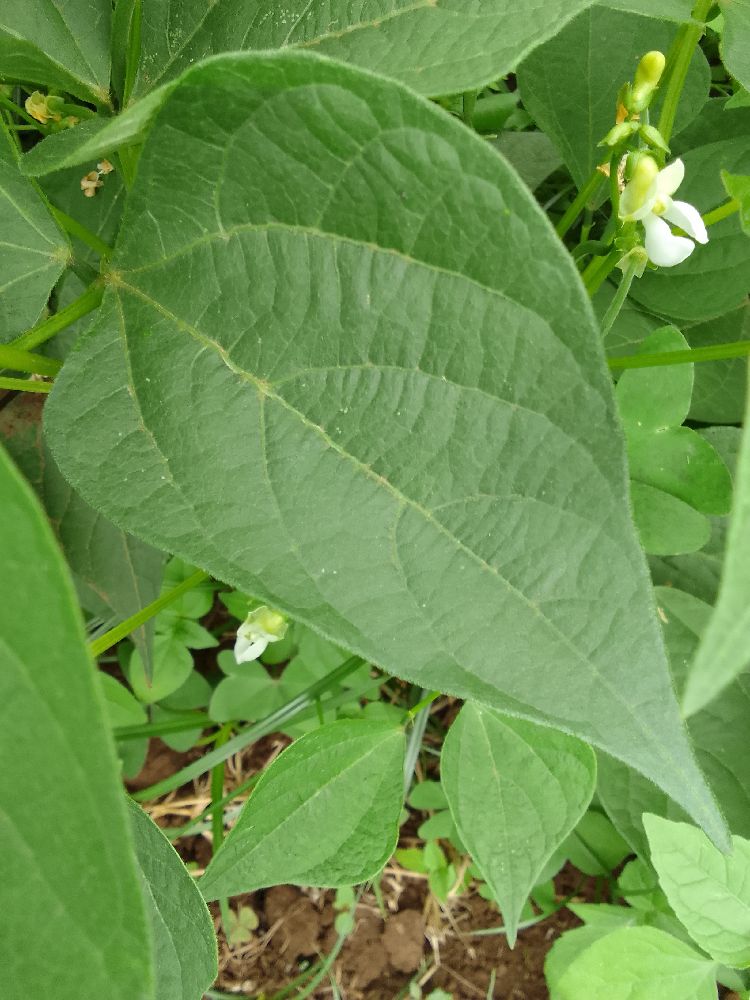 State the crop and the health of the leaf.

common bean, healthy
